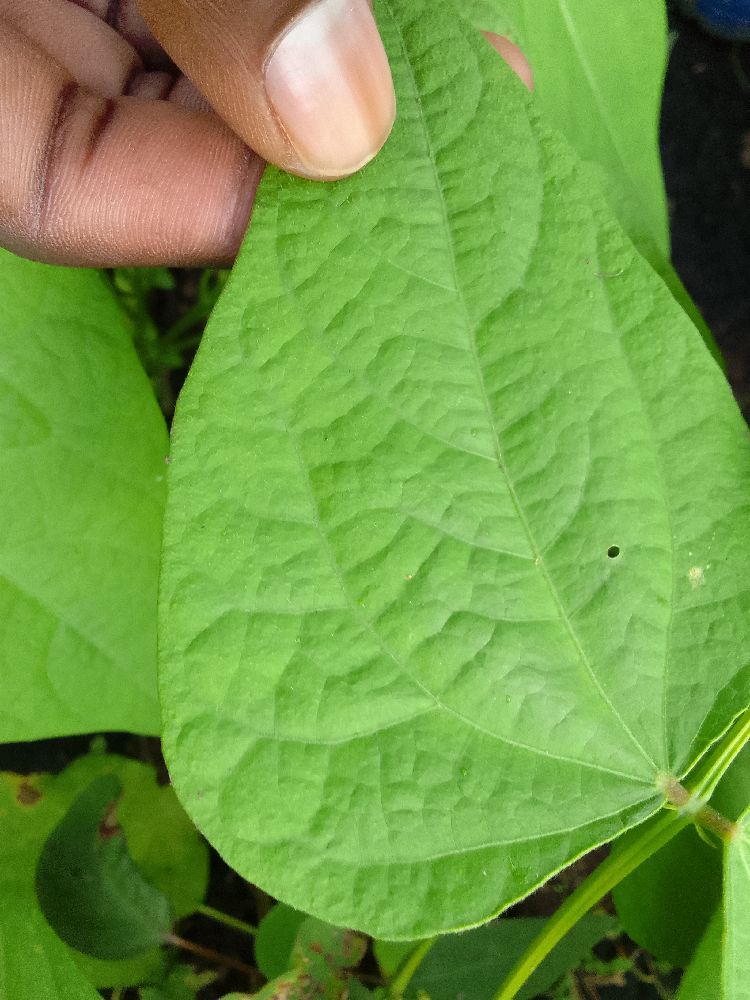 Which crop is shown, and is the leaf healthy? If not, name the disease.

common bean, healthy
